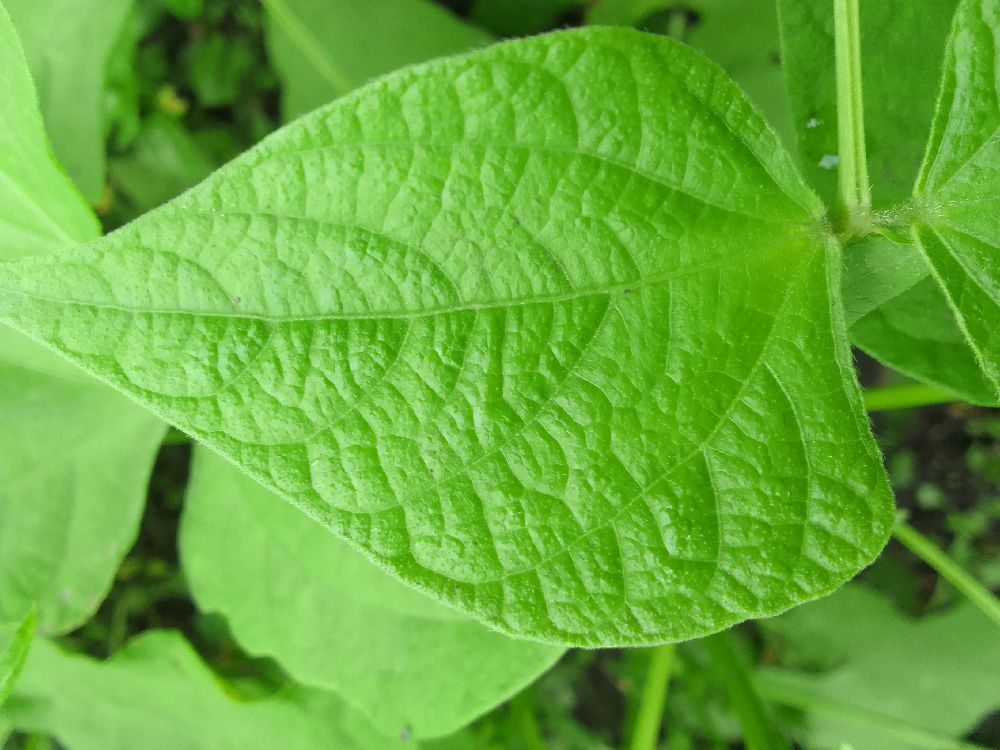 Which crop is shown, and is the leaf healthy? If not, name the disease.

common bean, healthy
